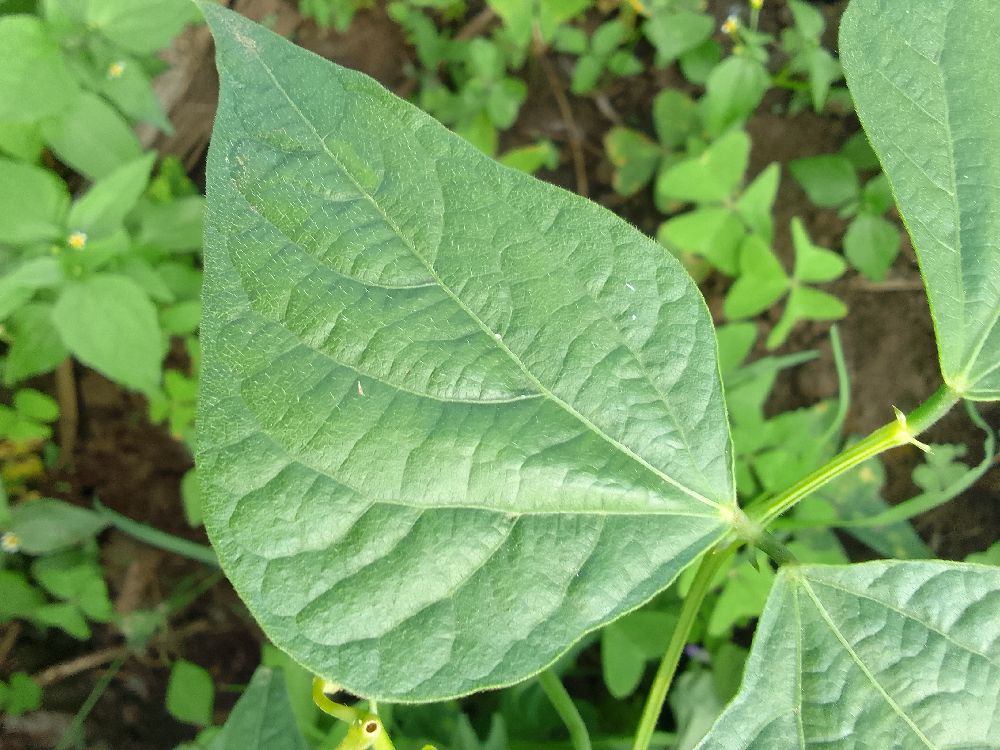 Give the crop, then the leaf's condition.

common bean, healthy
